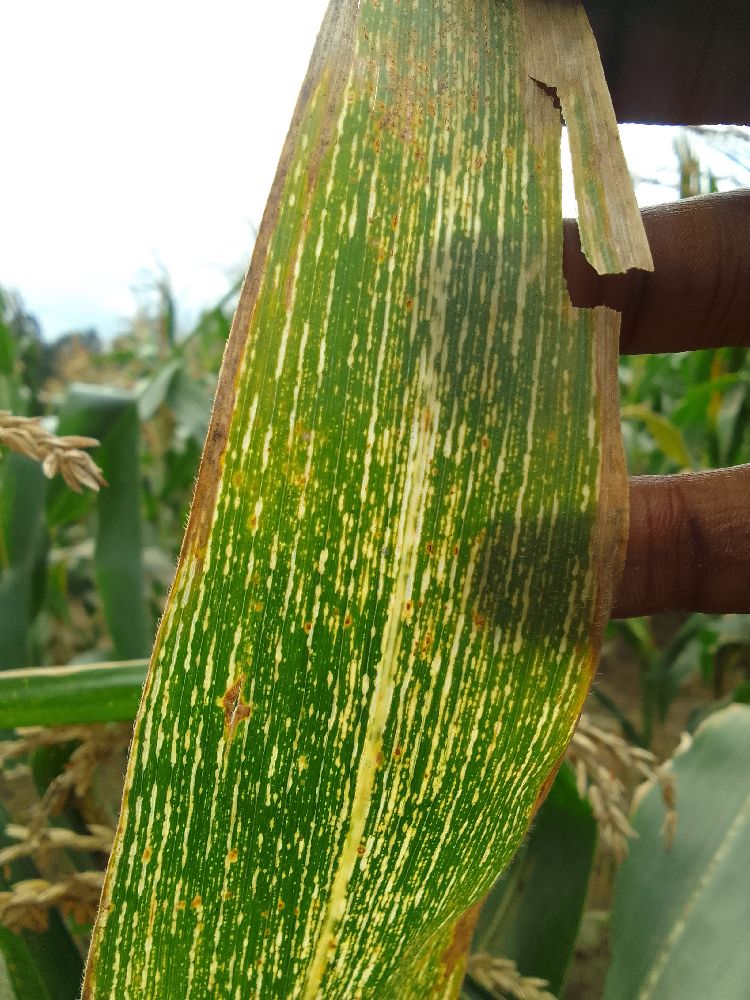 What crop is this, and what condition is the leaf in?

maize, maize streak virus
